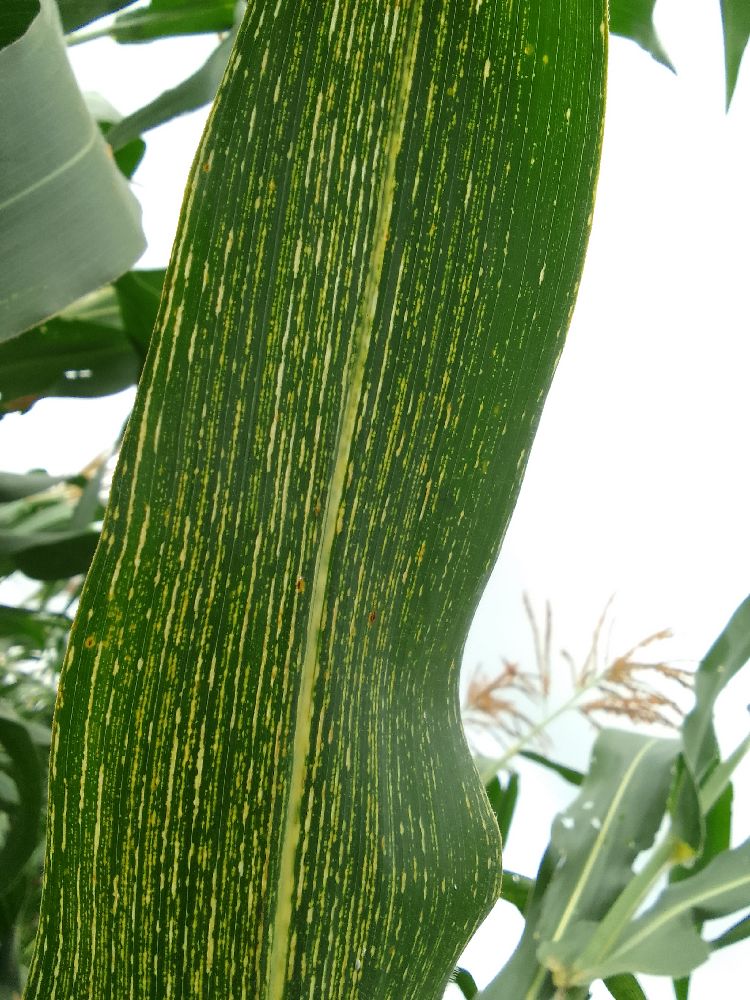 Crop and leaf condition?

maize, maize streak virus
